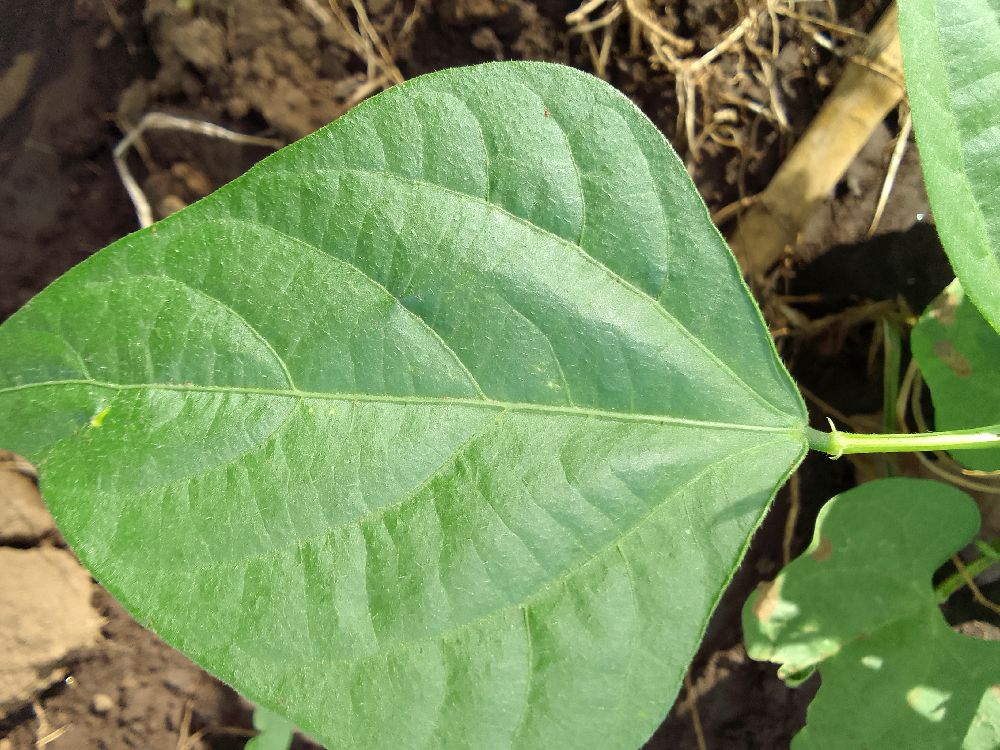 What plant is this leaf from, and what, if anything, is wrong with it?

common bean, healthy
